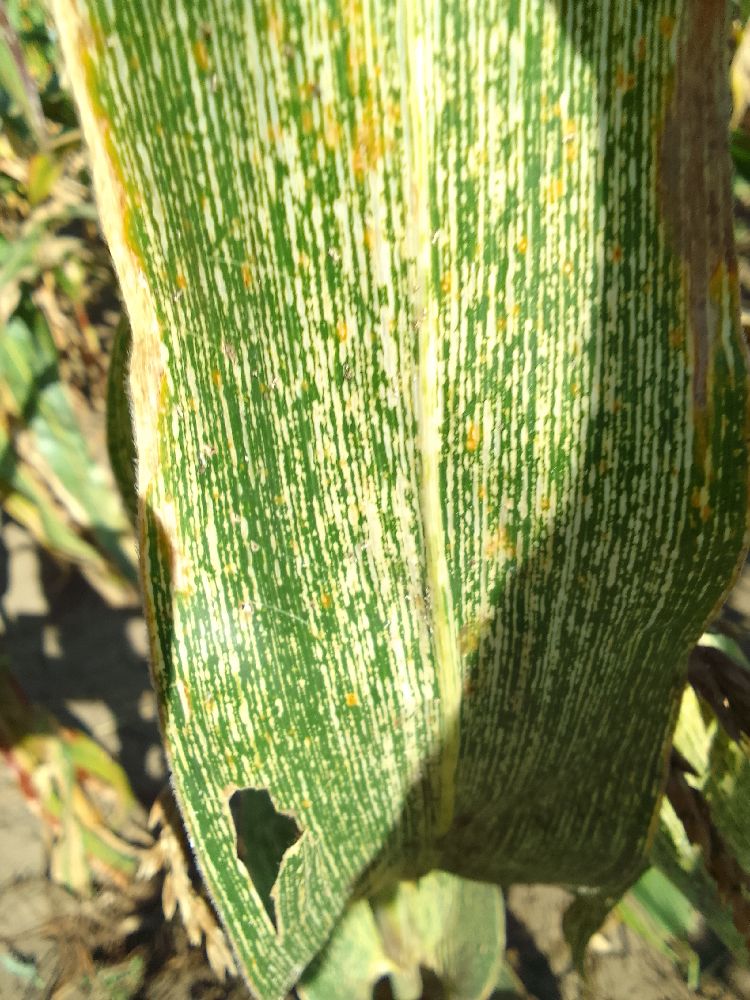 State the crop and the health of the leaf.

maize, maize streak virus
